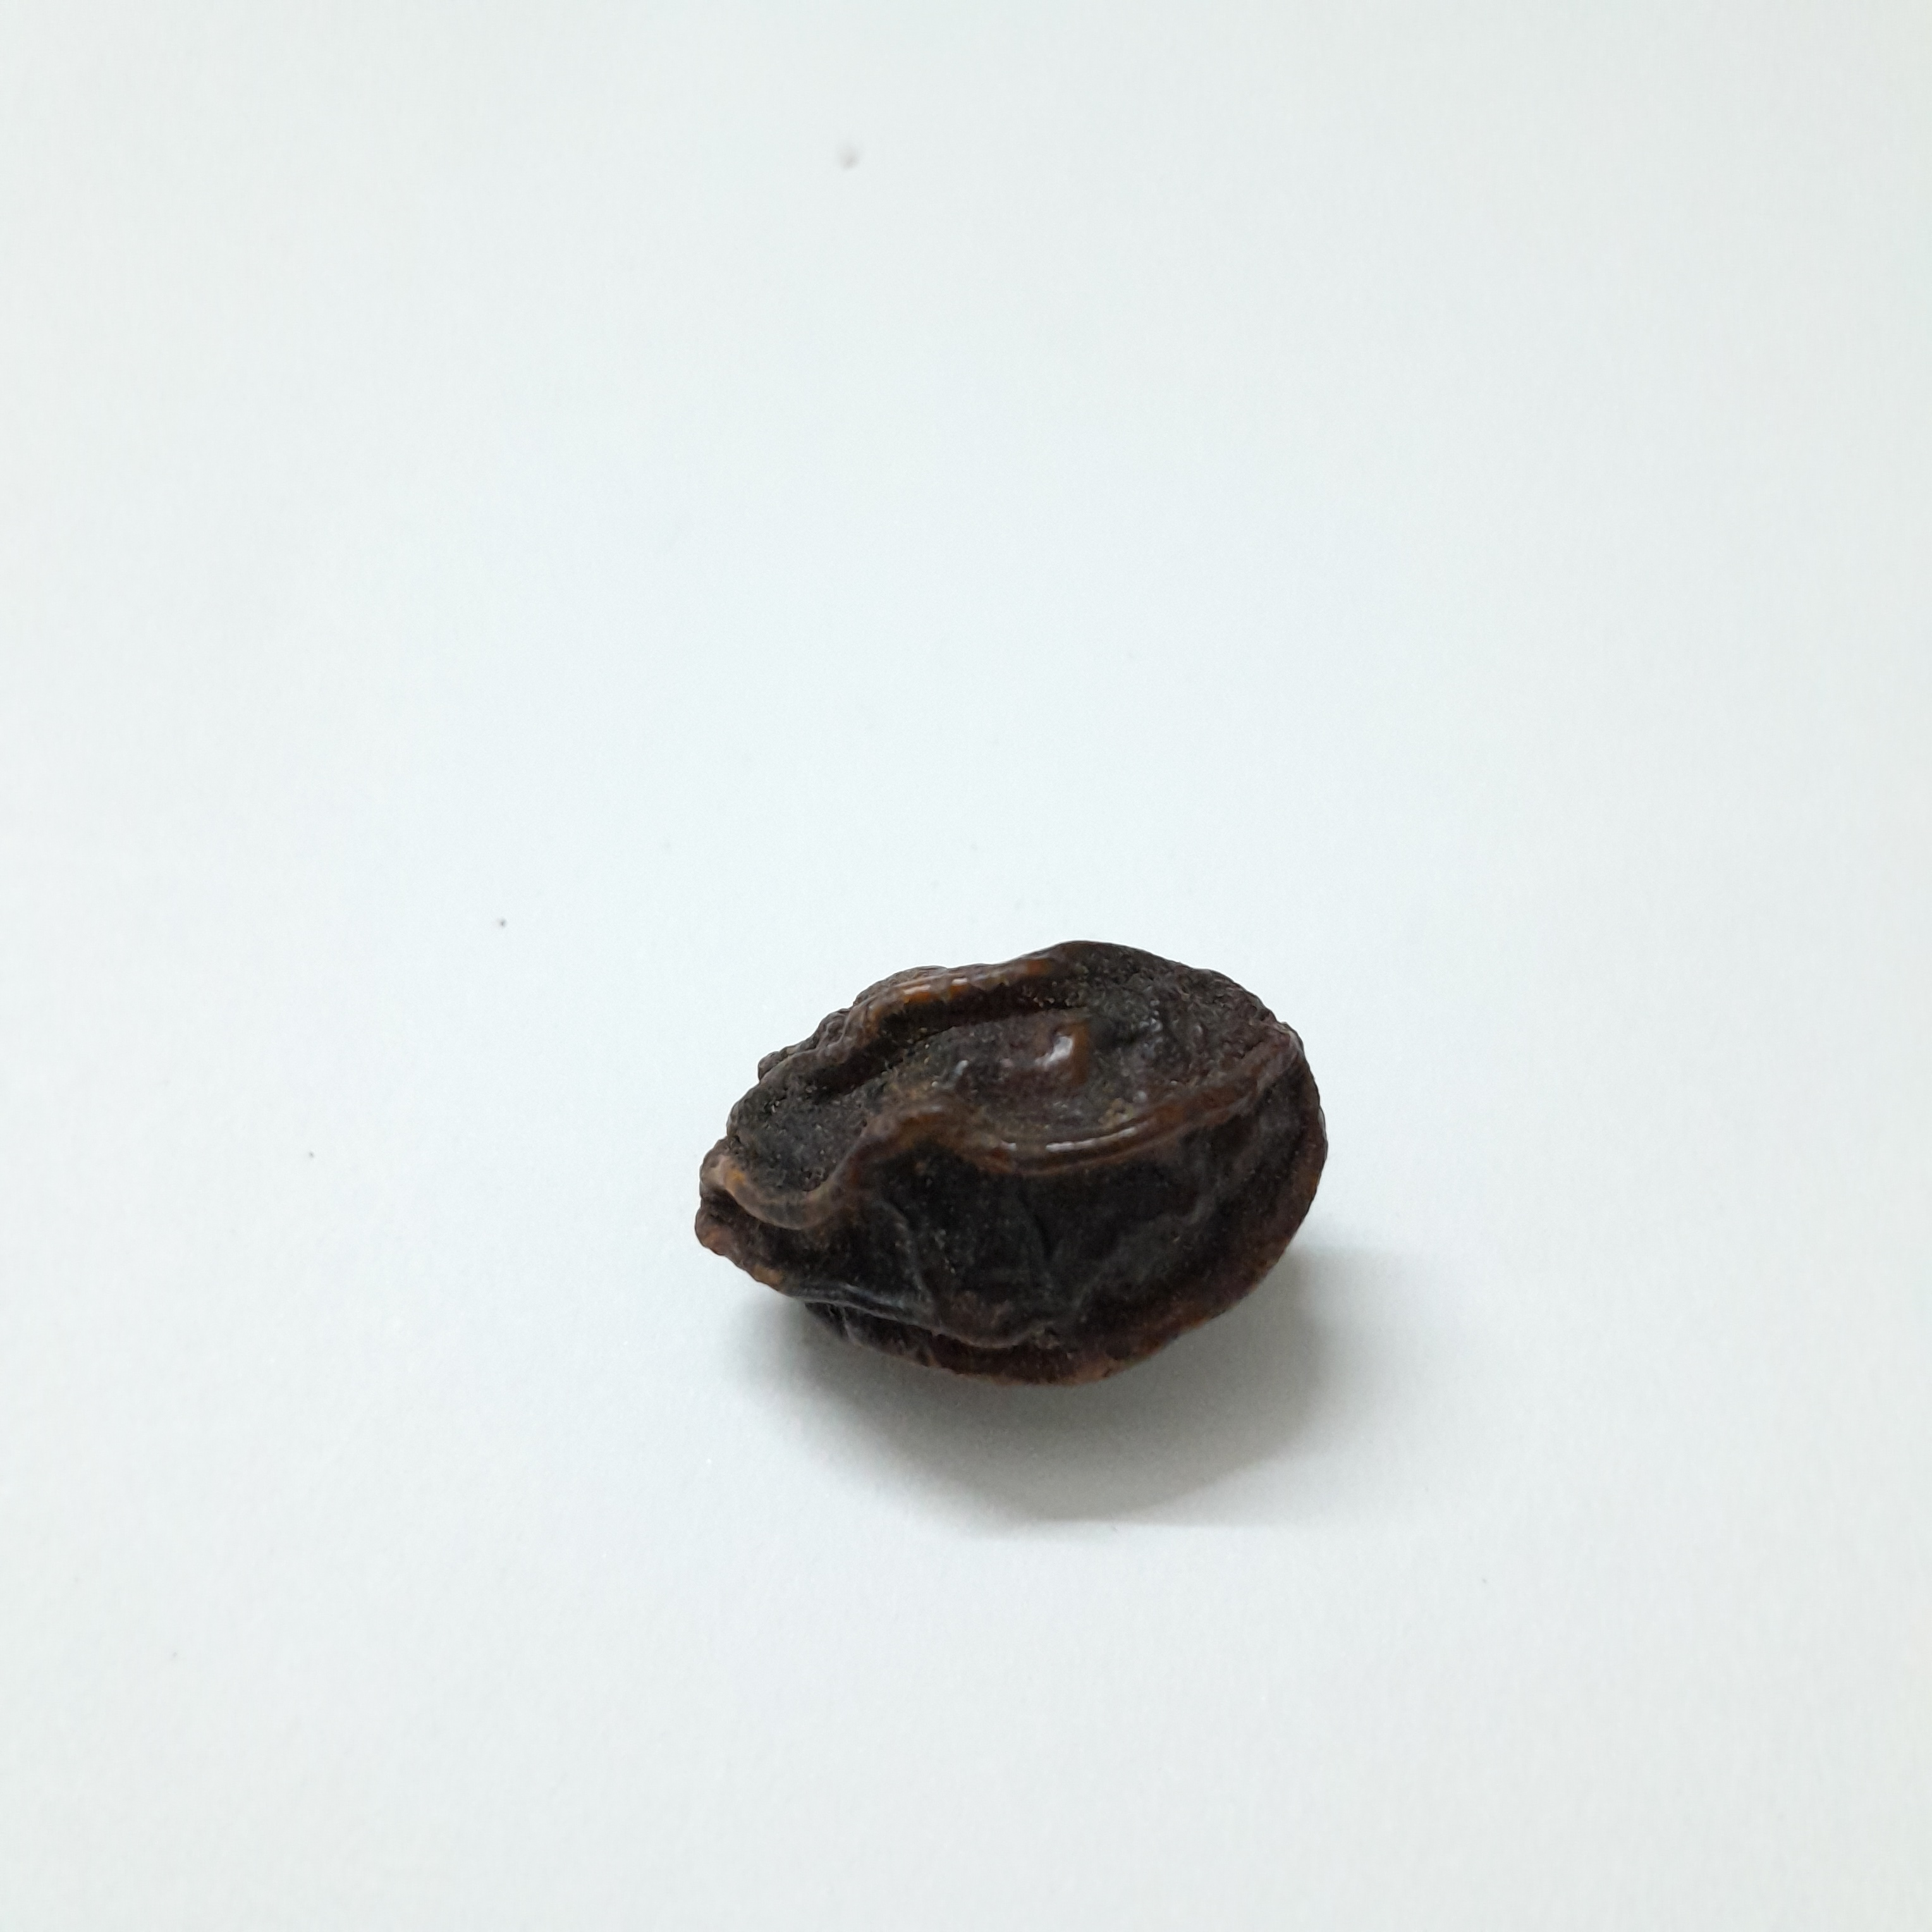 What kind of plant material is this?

kadukharik
